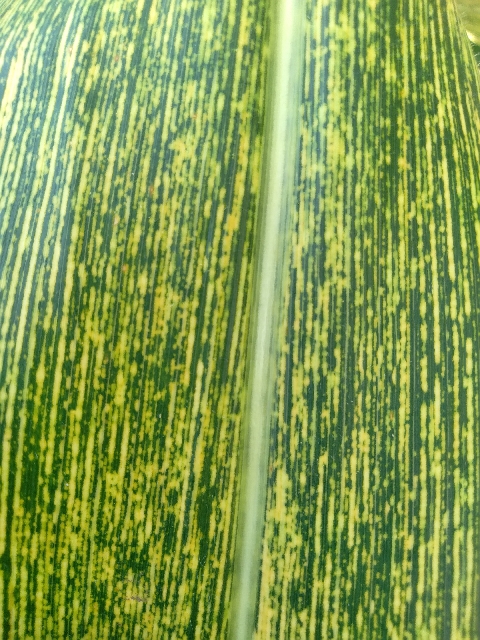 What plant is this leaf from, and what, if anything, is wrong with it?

maize, maize streak virus
